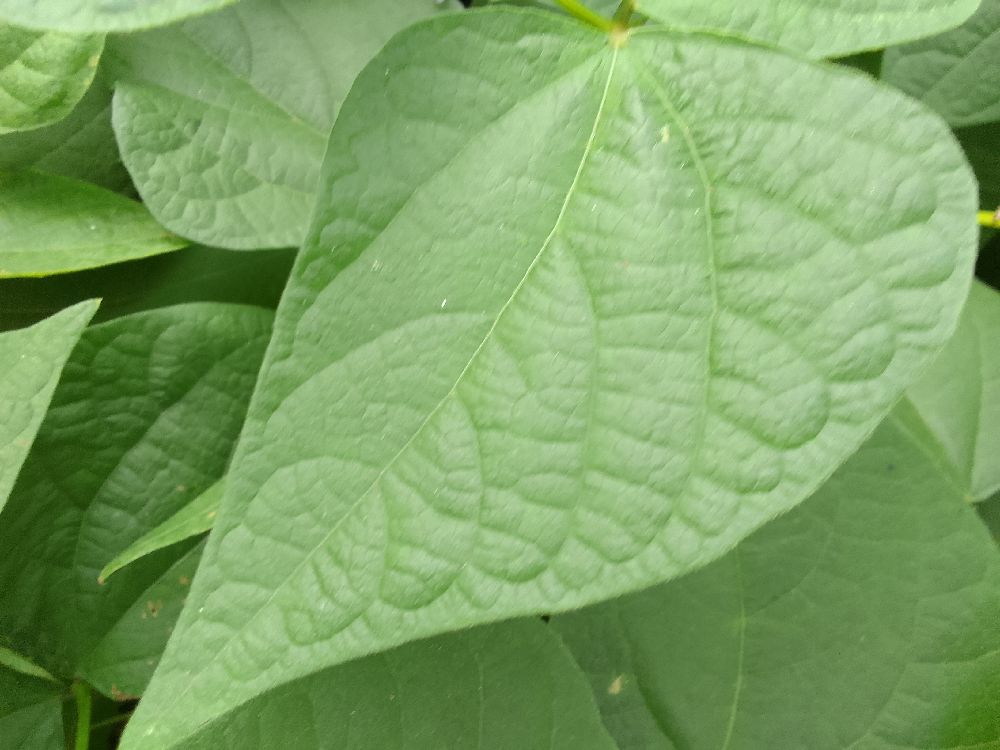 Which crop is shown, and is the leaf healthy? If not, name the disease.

common bean, healthy
